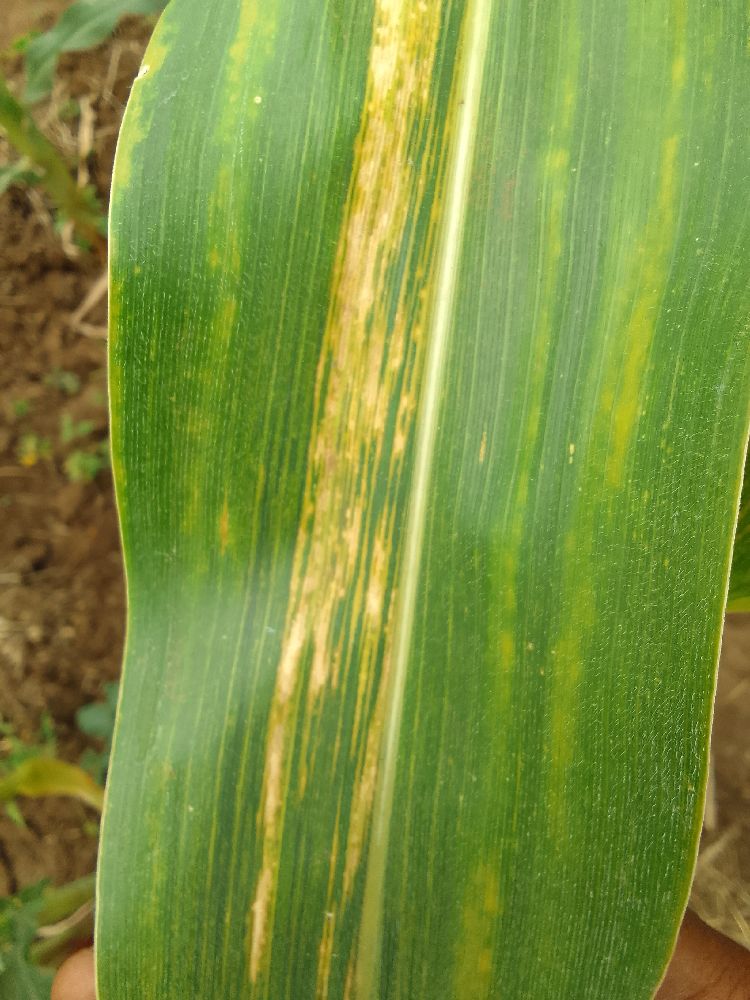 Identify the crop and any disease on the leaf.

maize, maize lethal necrosis
